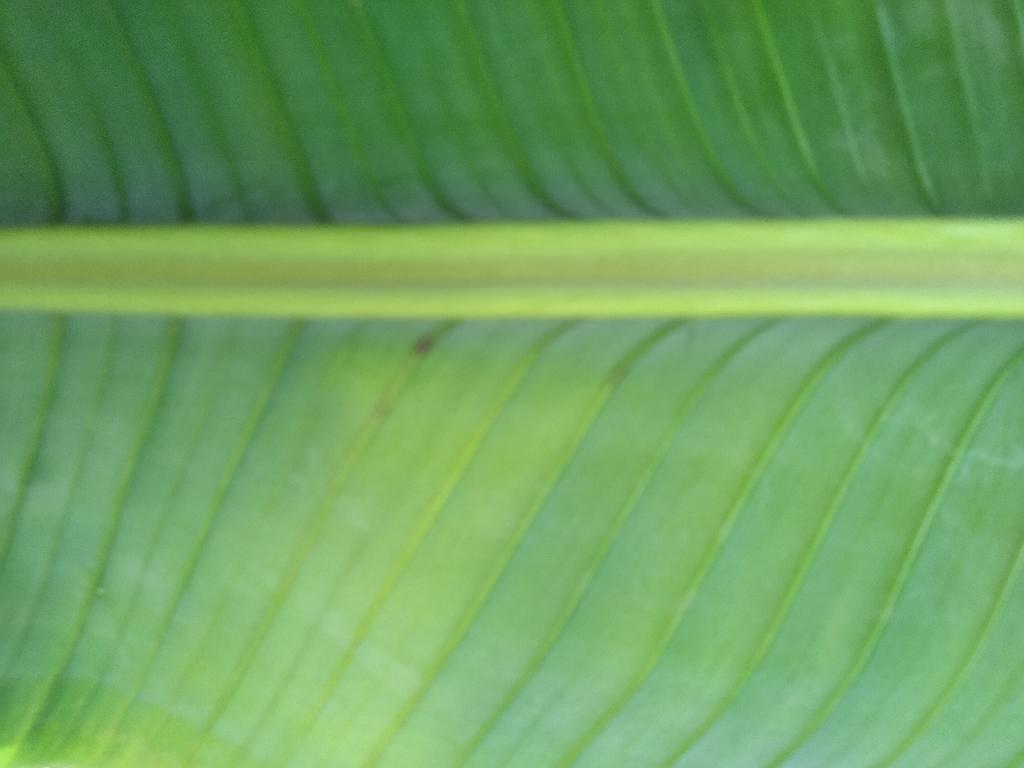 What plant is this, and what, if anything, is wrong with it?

banana, healthy
